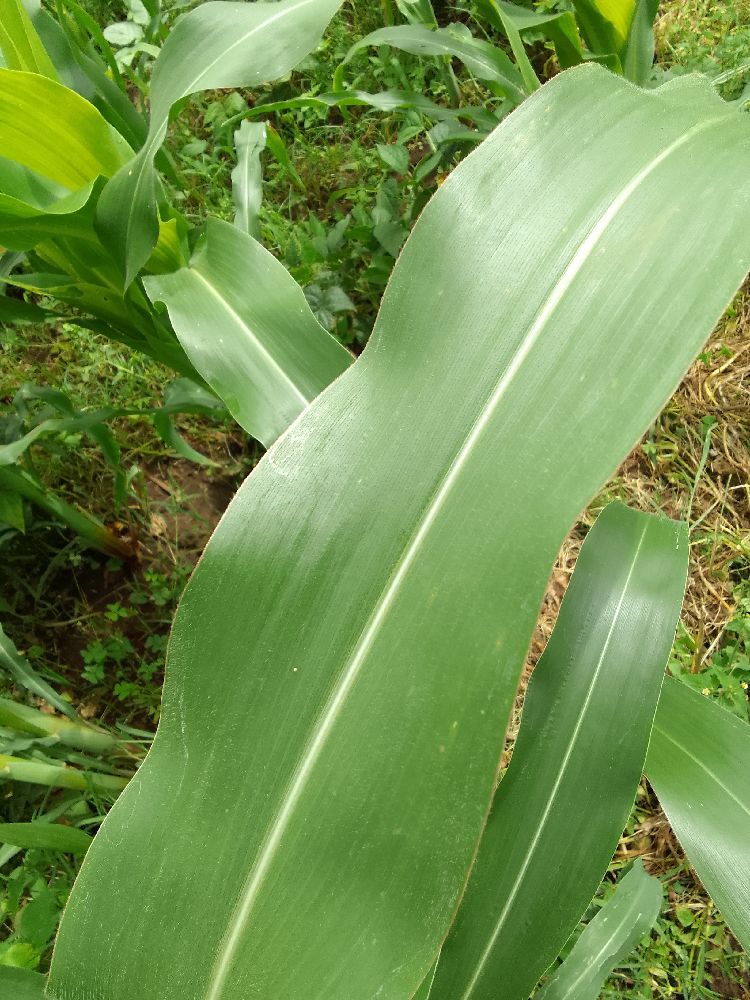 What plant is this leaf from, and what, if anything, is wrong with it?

maize, healthy
